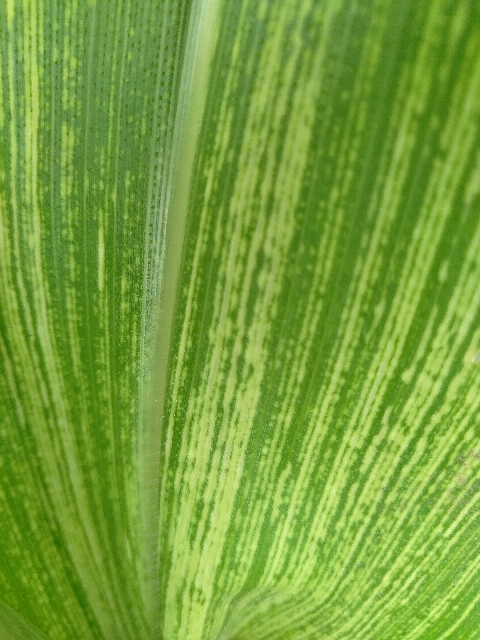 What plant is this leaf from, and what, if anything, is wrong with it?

maize, maize streak virus
